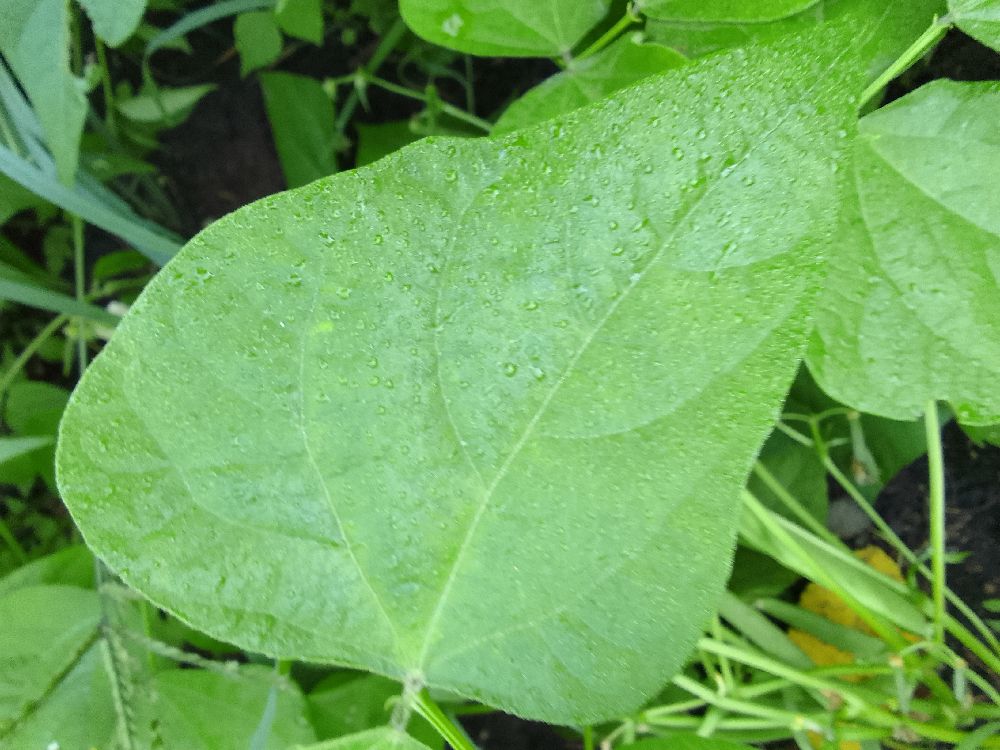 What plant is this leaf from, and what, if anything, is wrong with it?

common bean, healthy
